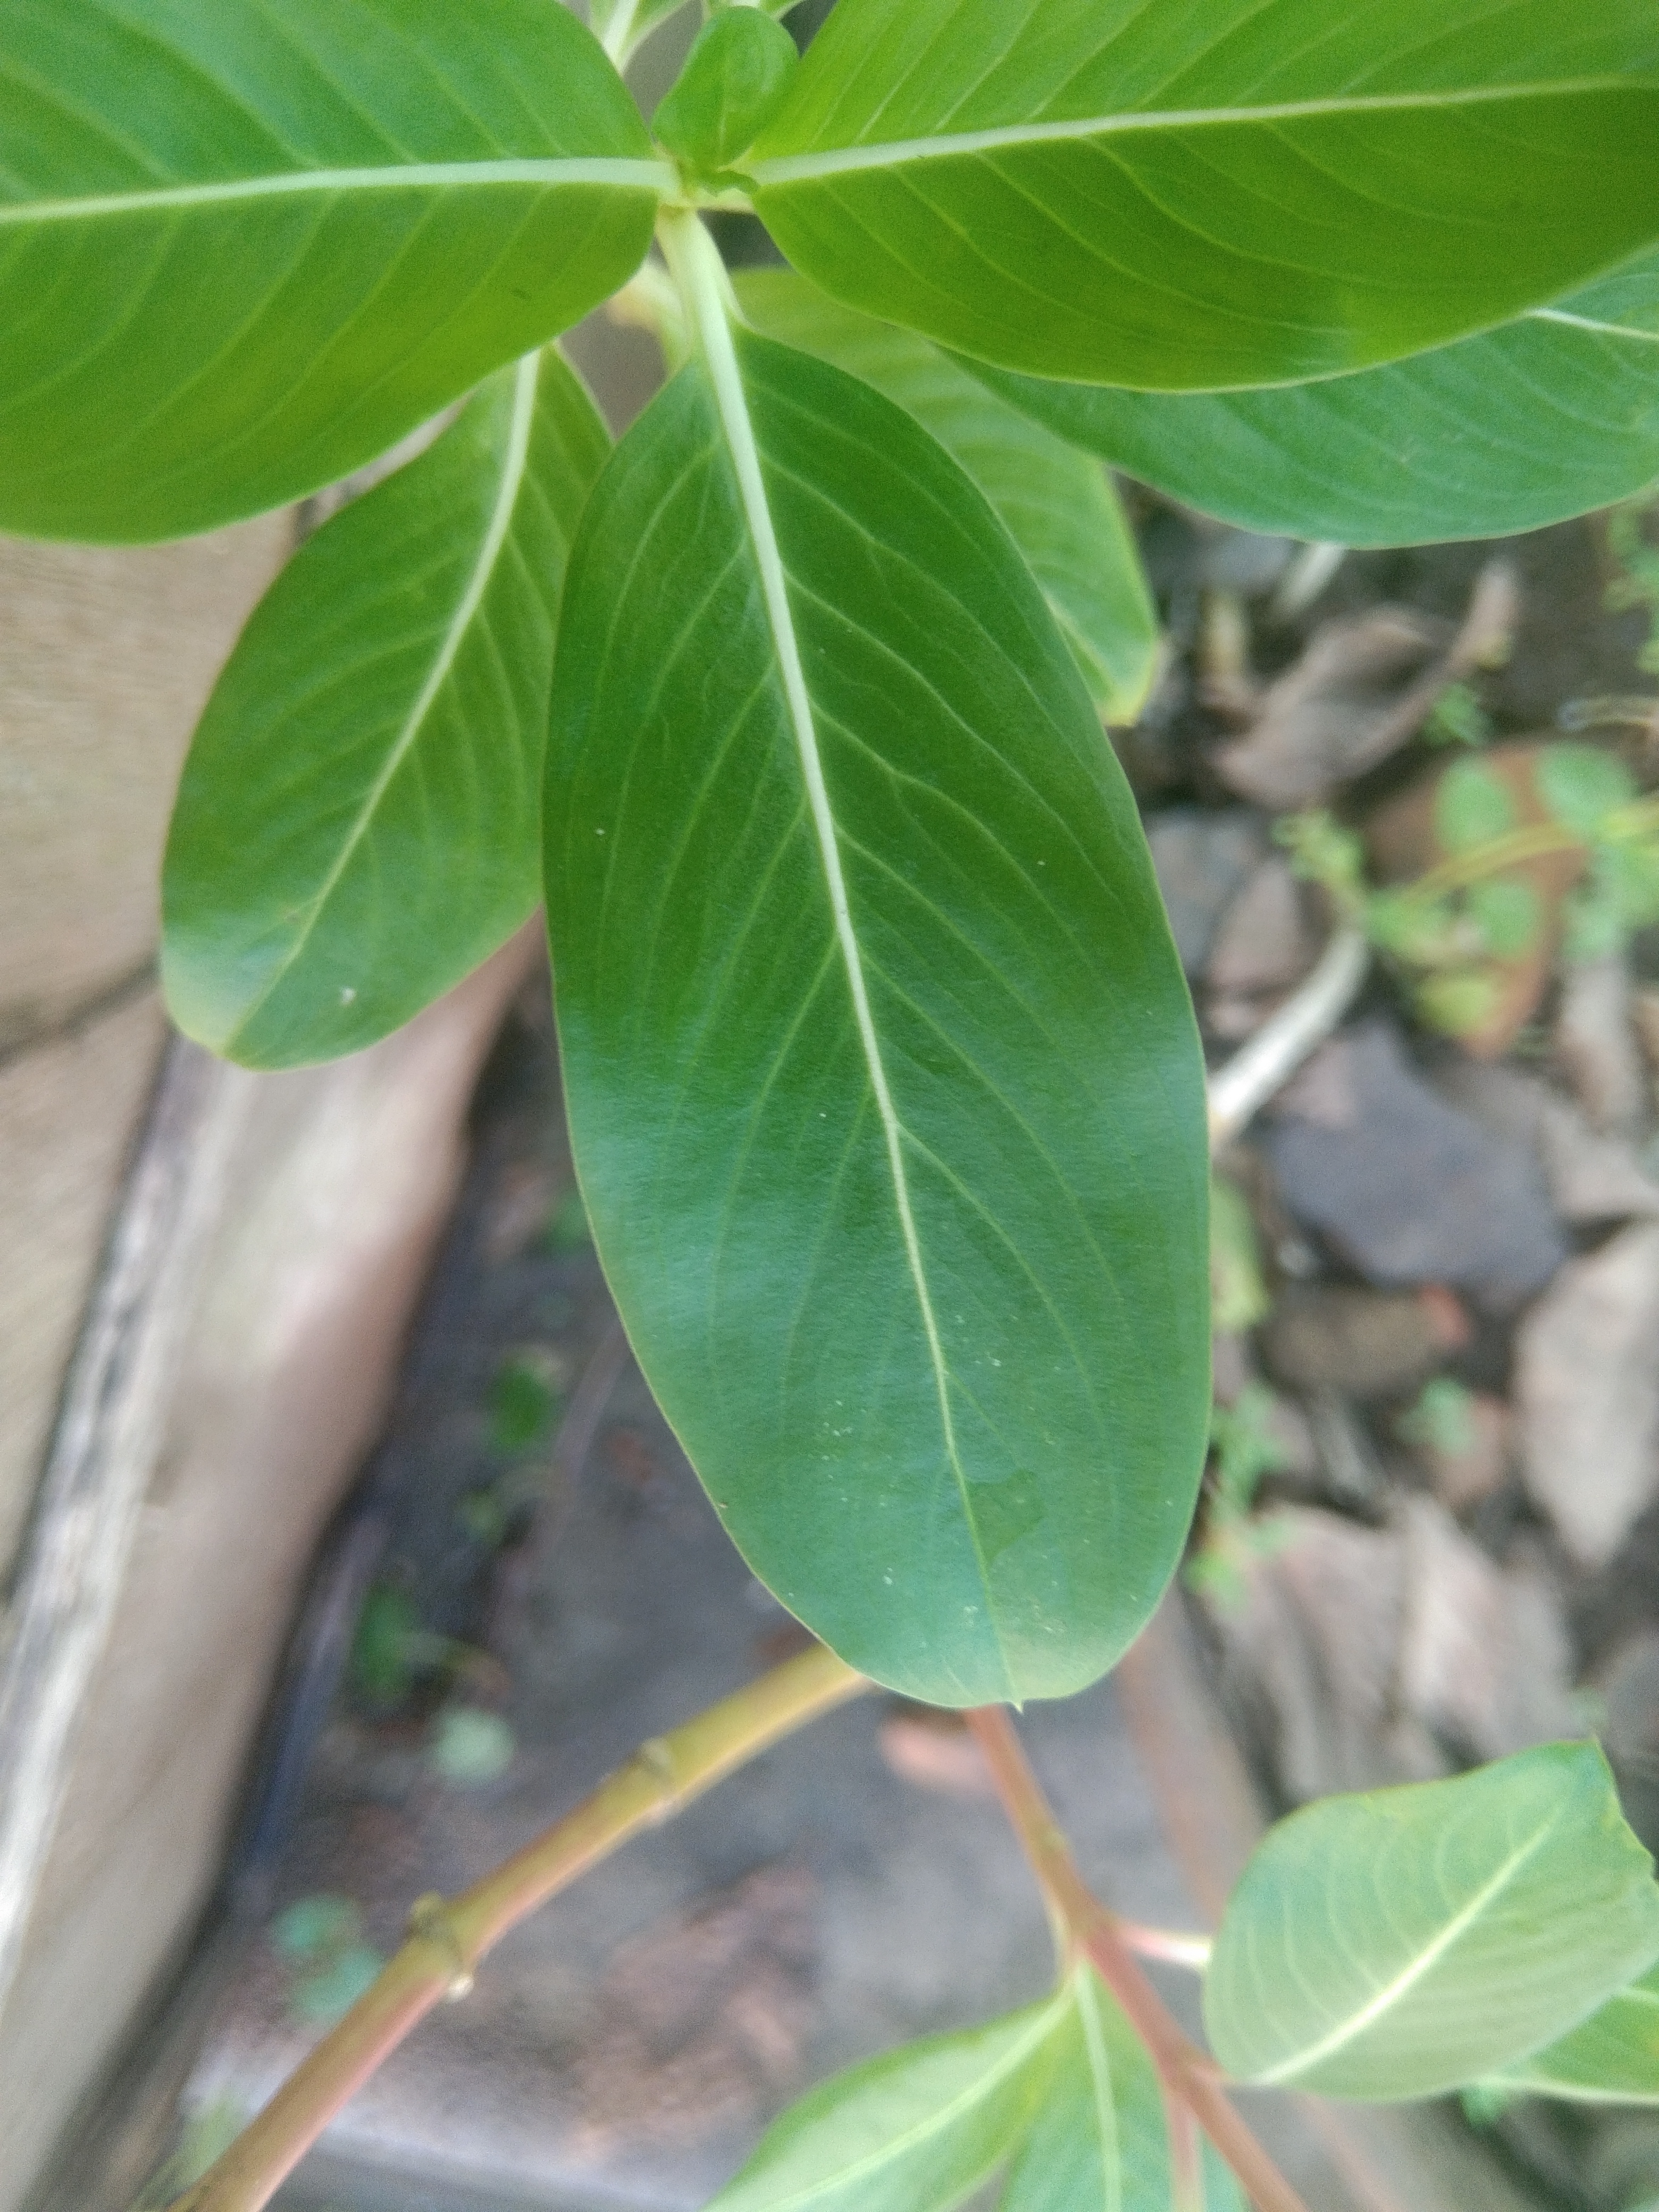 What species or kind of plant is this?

rose periwinkle
